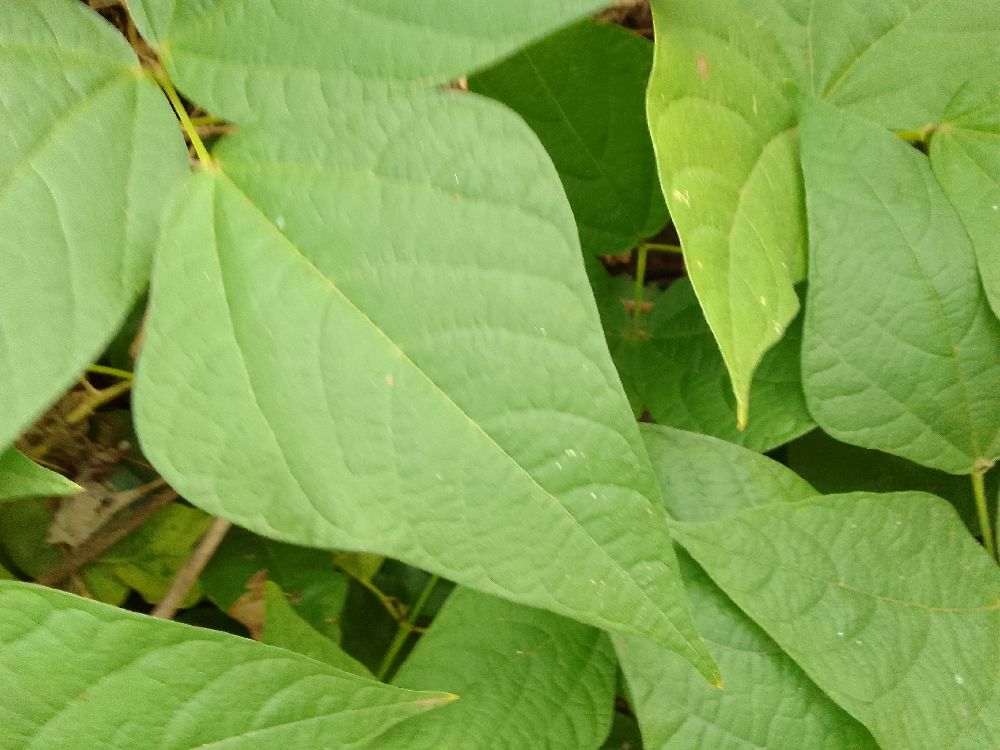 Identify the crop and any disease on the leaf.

common bean, healthy
